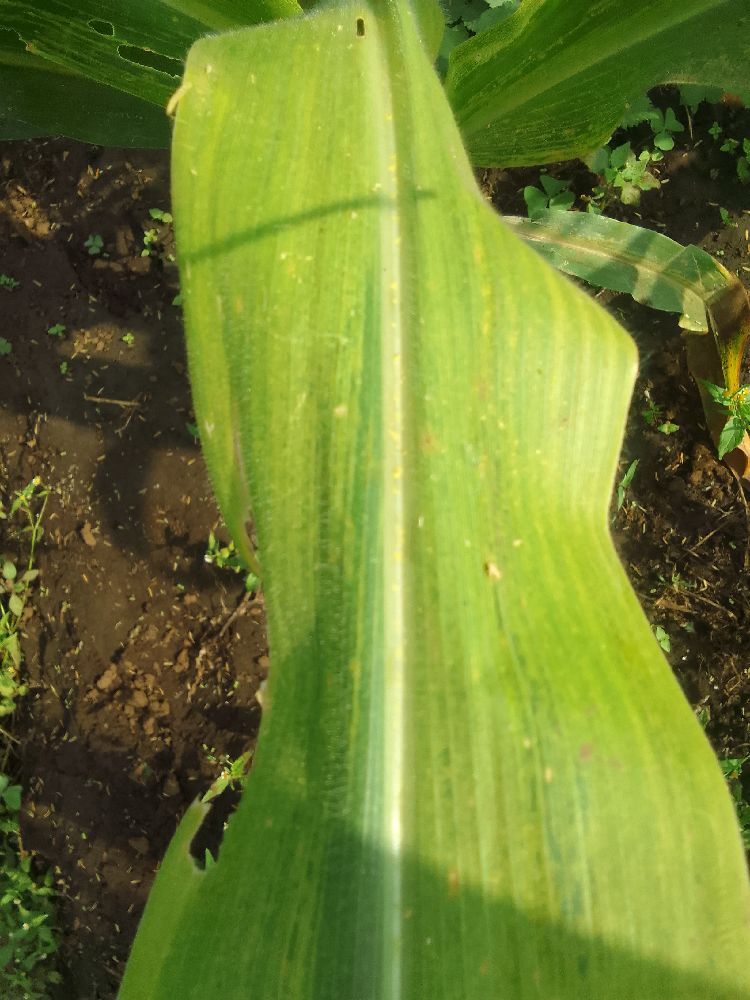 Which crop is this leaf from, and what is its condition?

maize, maize lethal necrosis
